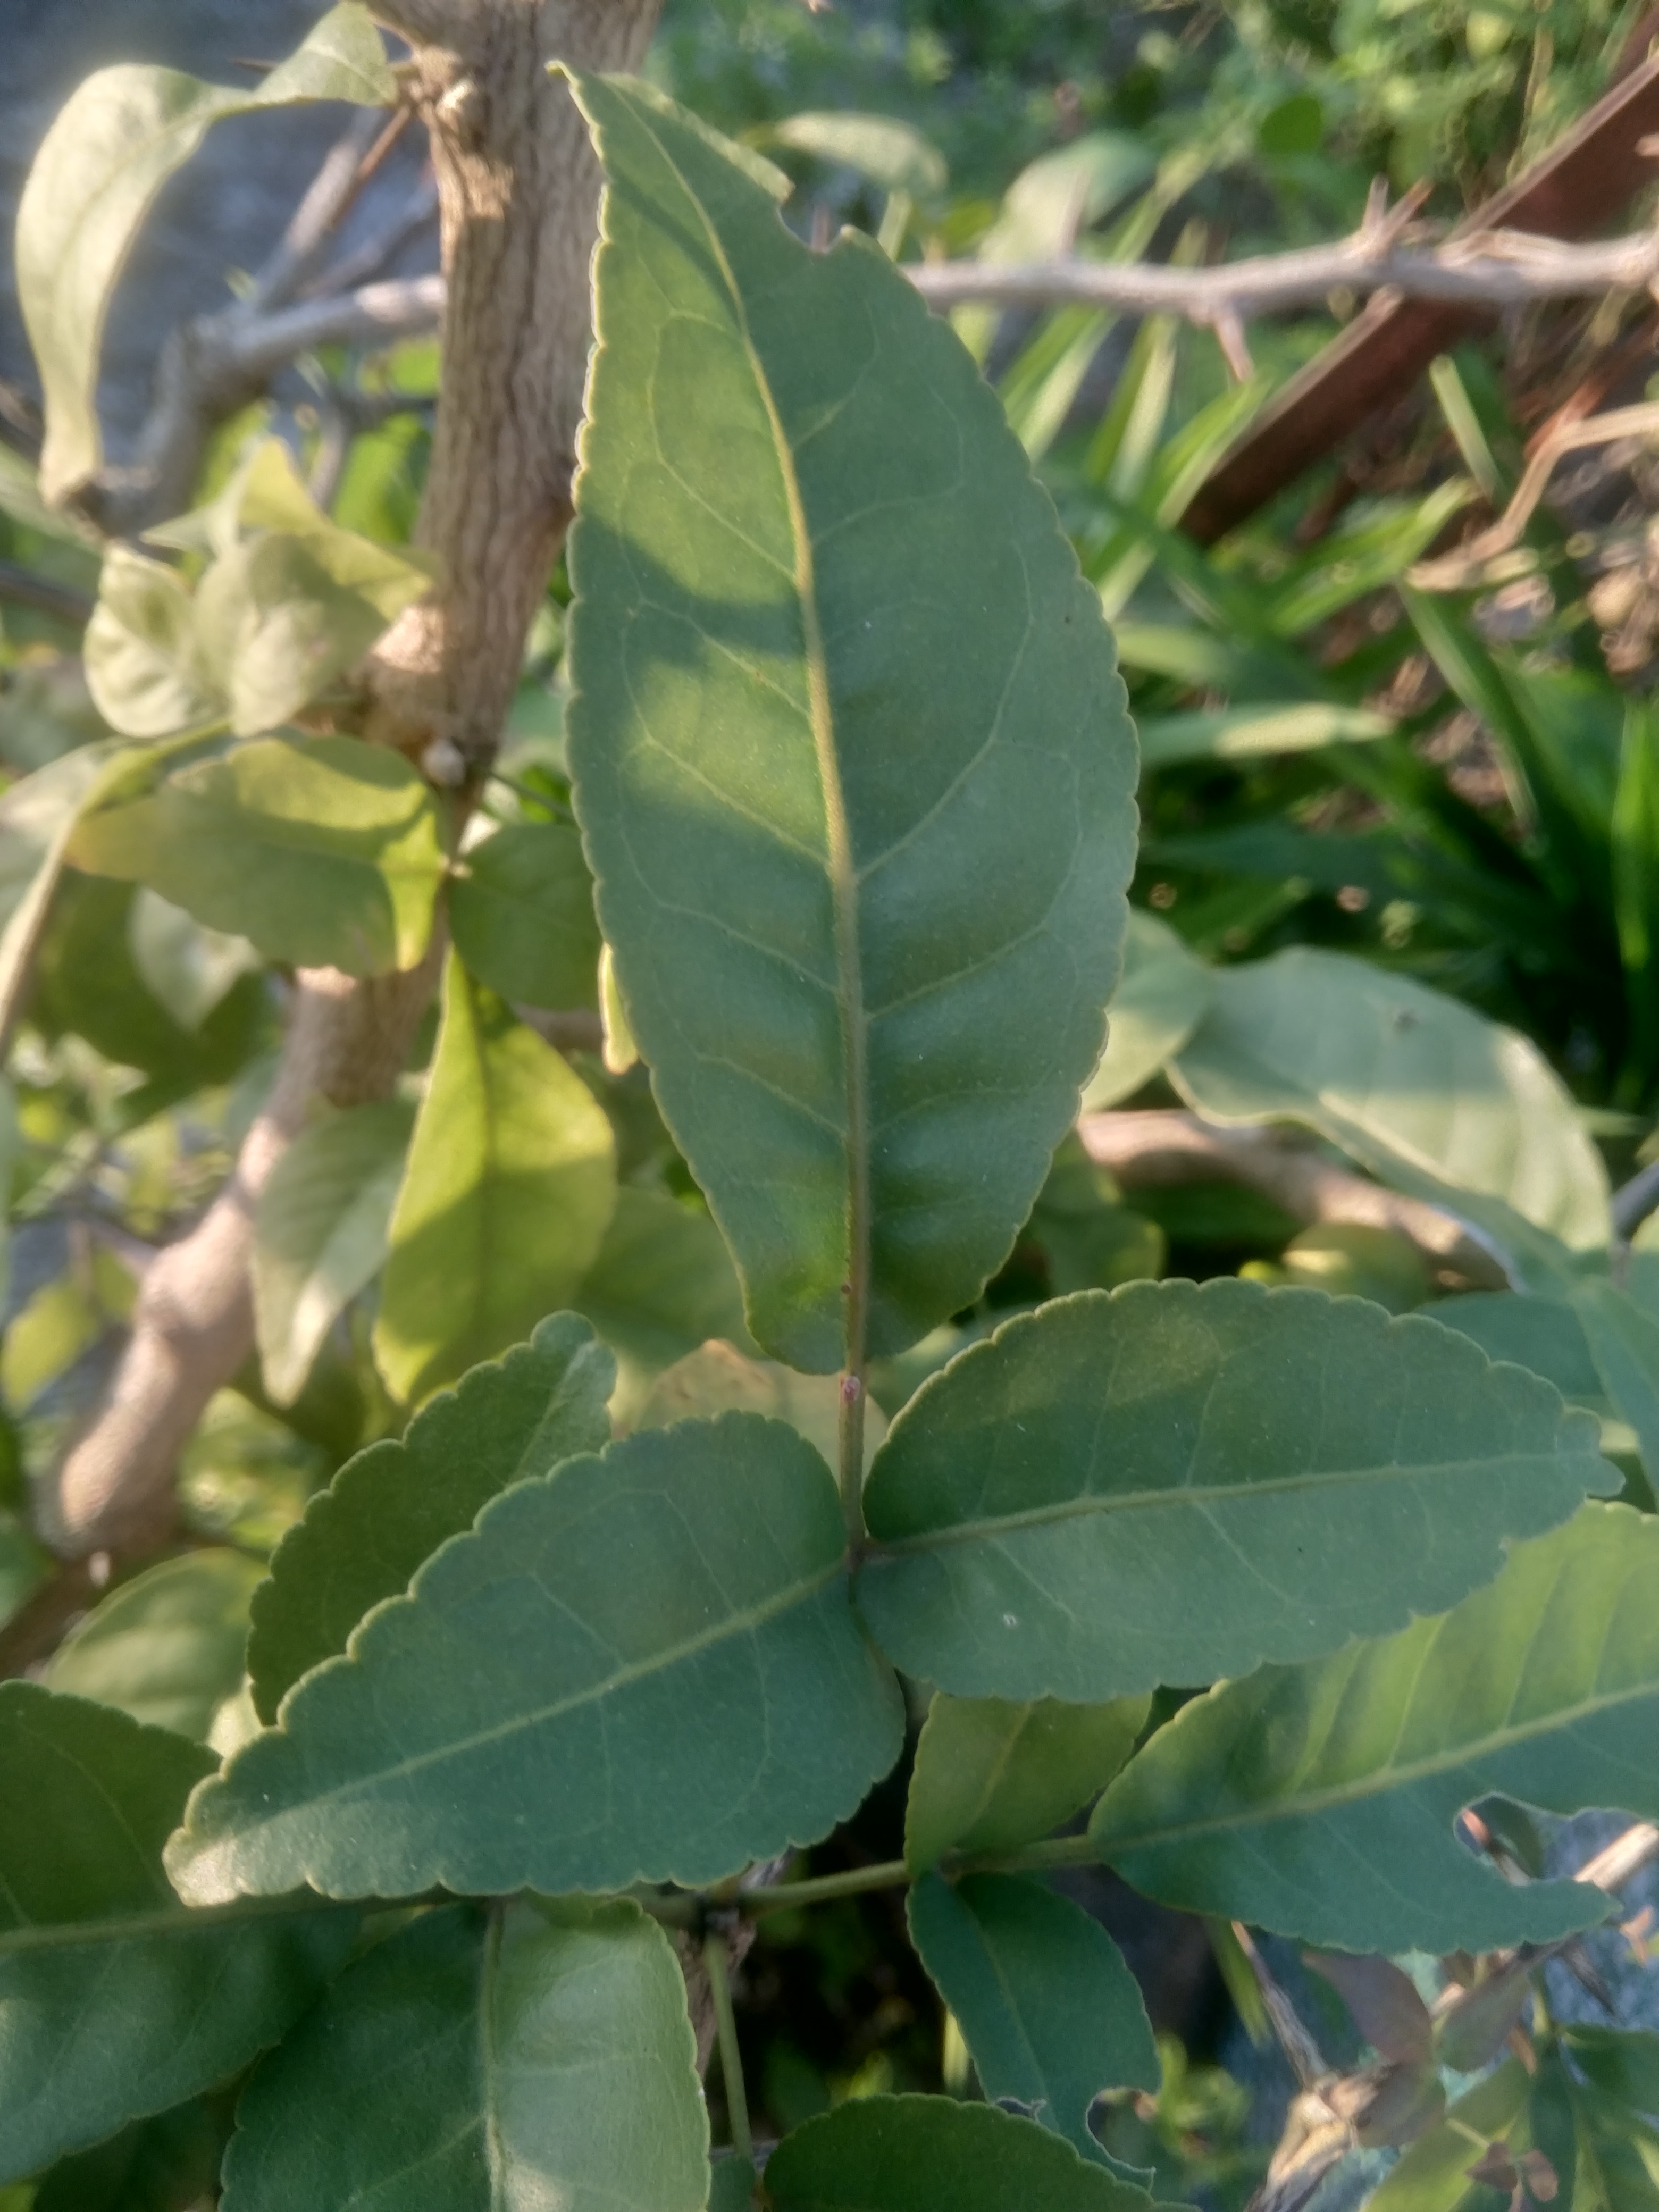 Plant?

wood apple
